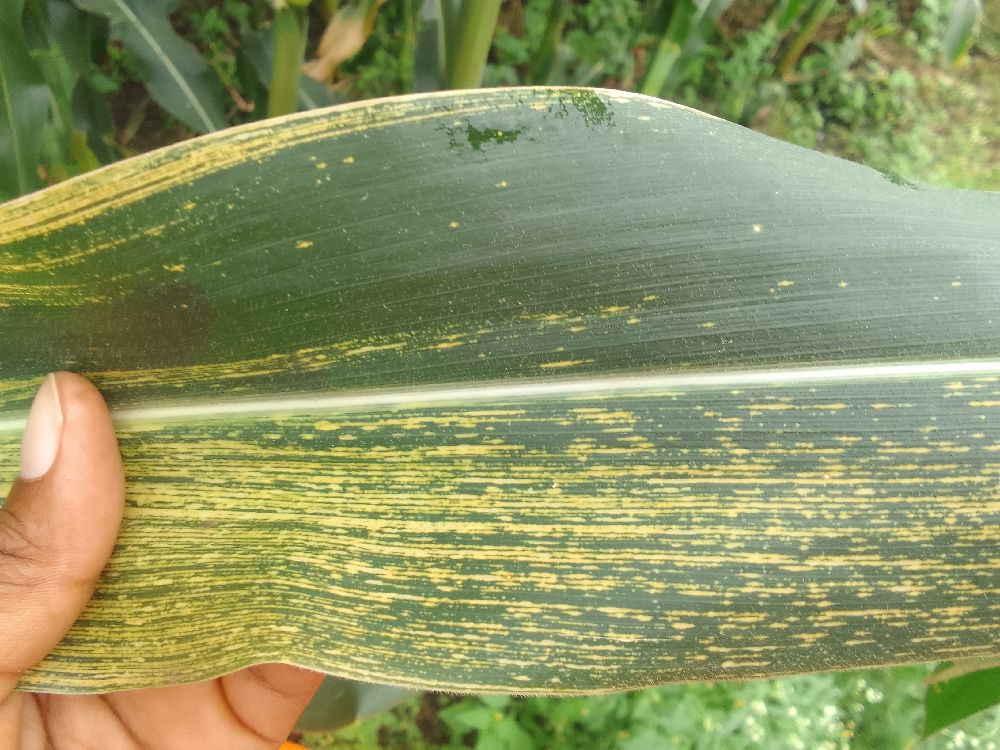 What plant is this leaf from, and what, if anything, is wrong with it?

maize, maize streak virus
